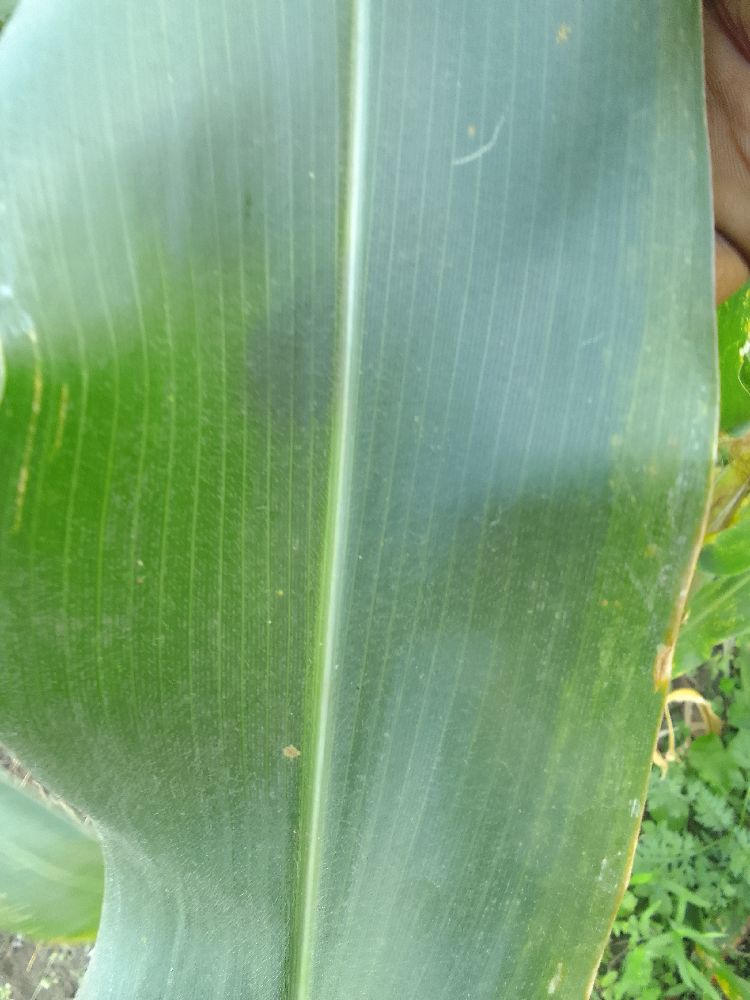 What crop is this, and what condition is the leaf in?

maize, healthy
